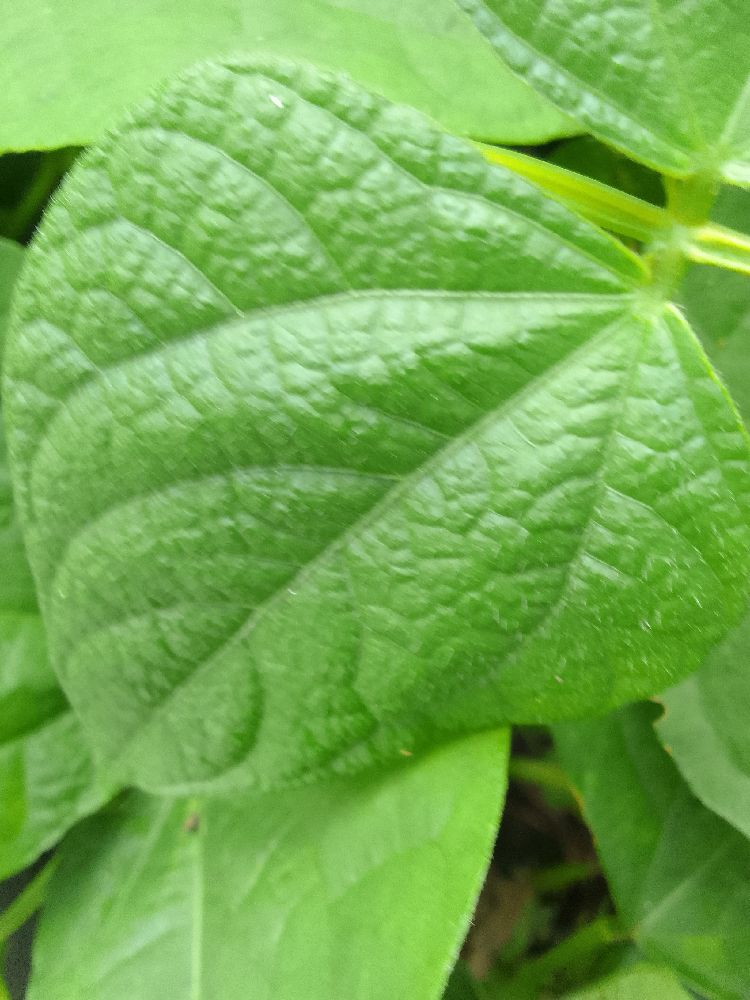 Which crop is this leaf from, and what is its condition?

common bean, healthy
